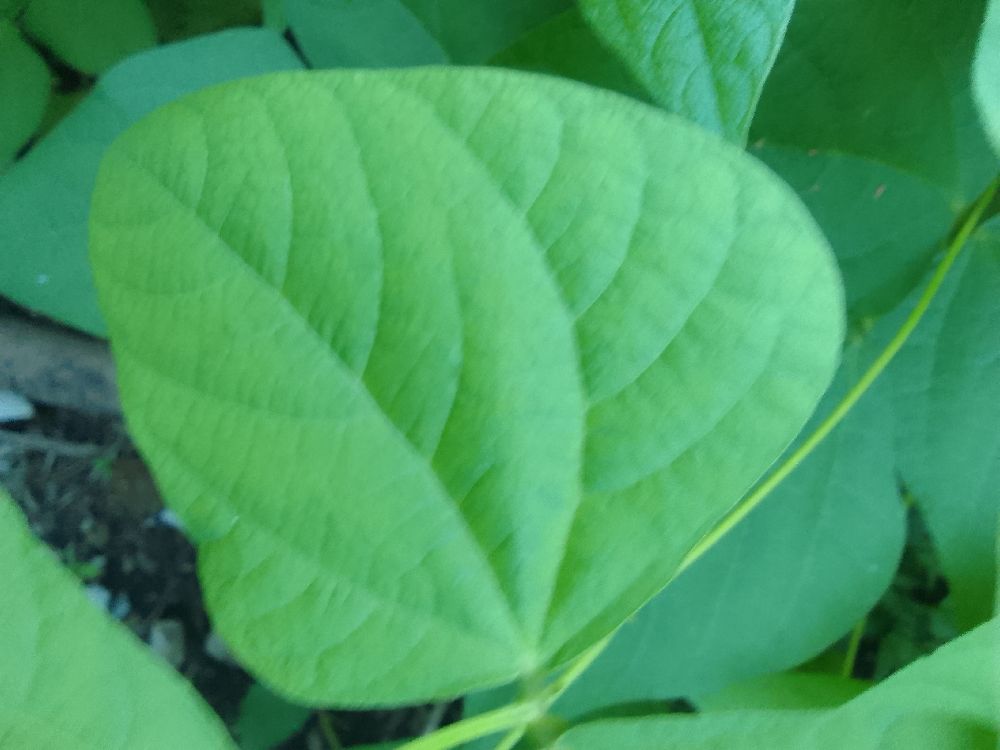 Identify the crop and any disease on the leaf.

common bean, healthy
